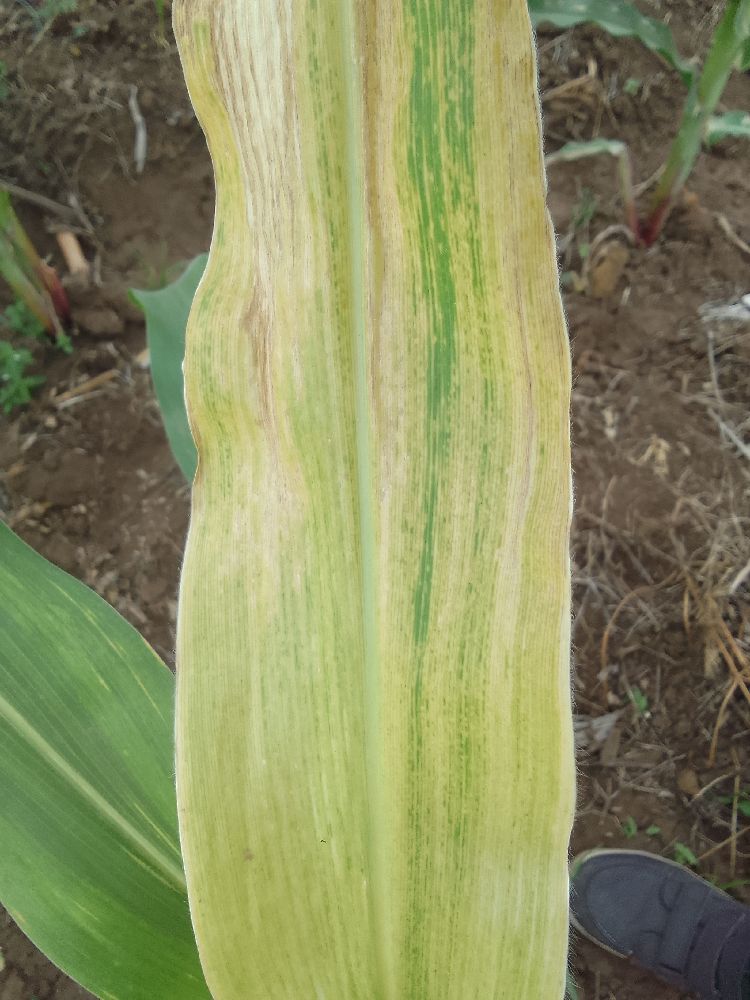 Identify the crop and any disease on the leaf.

maize, maize lethal necrosis
